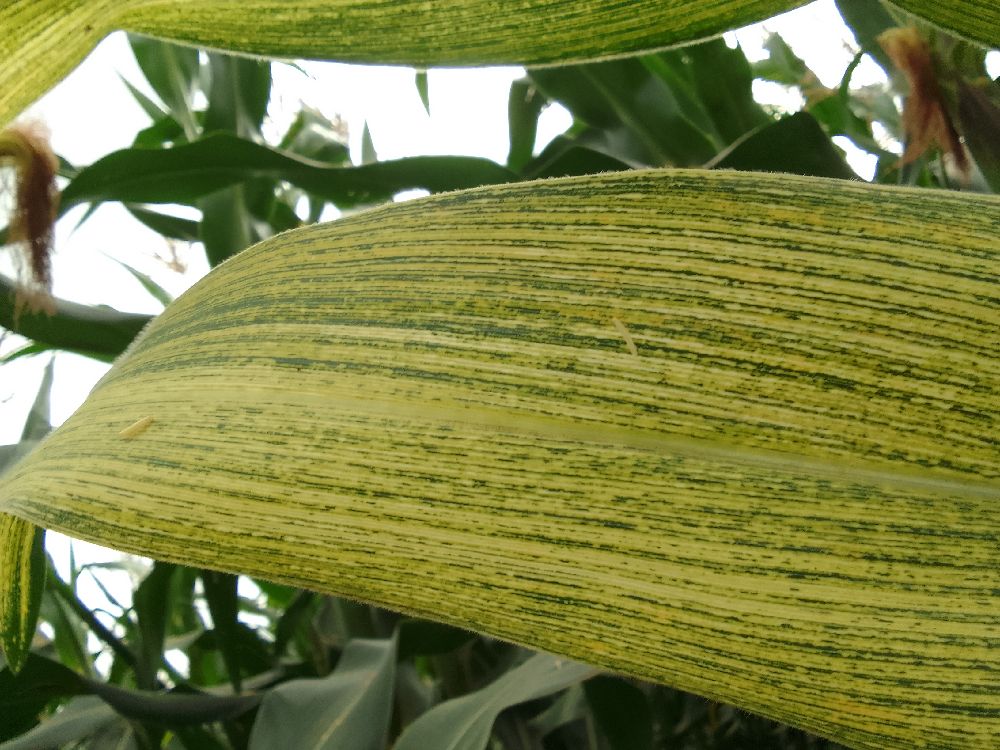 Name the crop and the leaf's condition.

maize, maize streak virus
